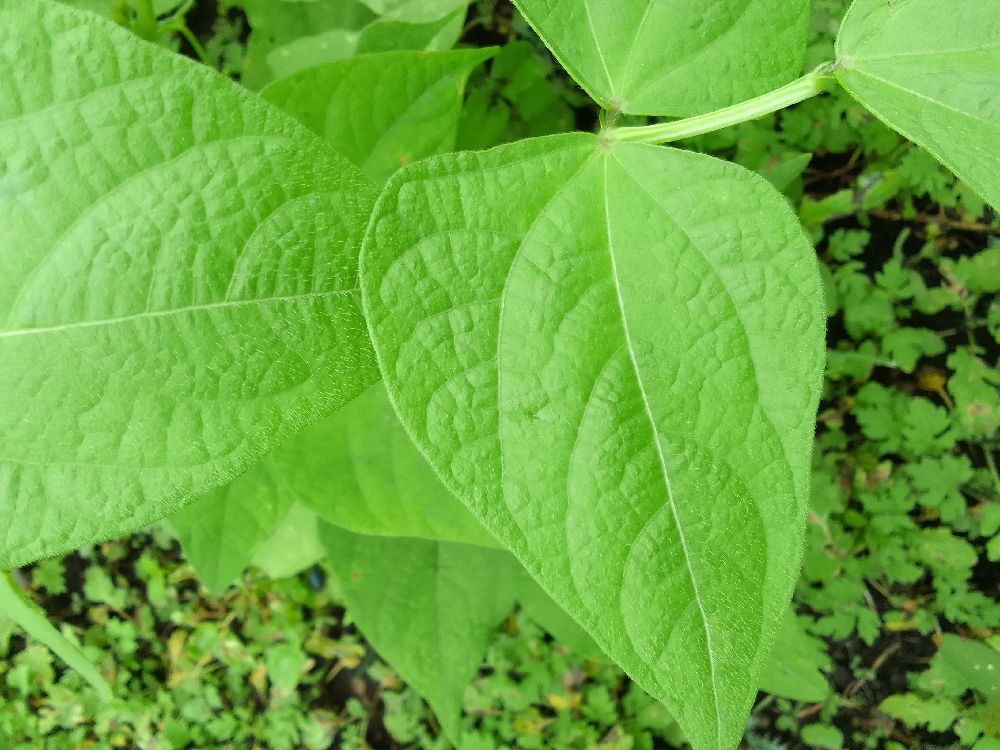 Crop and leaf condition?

common bean, healthy
